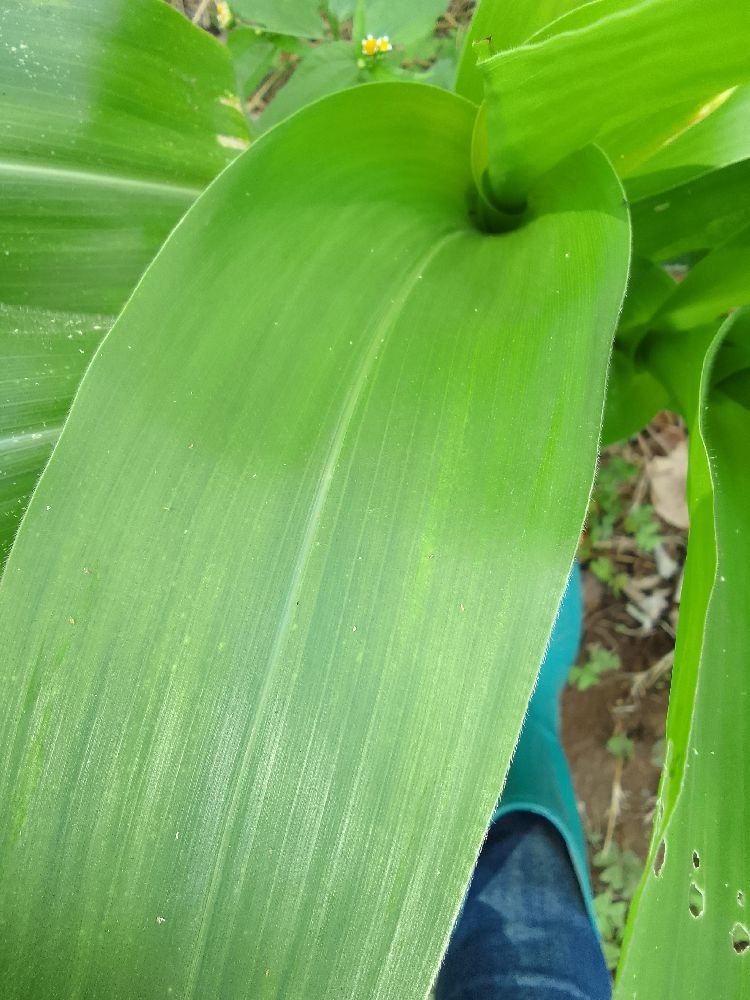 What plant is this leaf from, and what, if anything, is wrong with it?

maize, healthy
